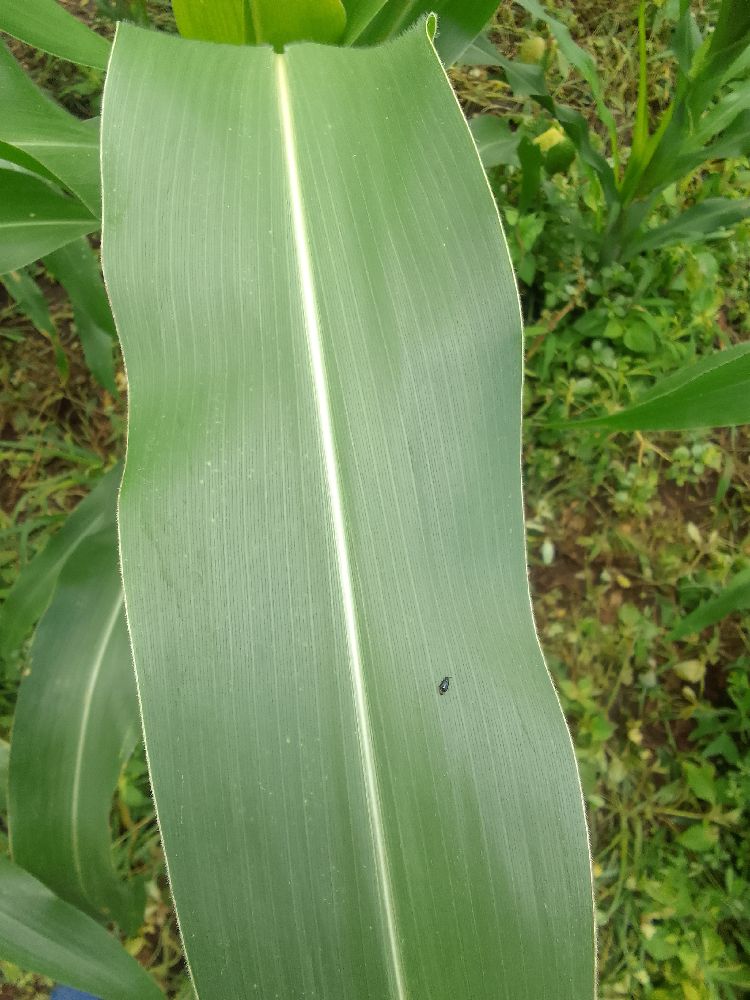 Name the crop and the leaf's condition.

maize, healthy
